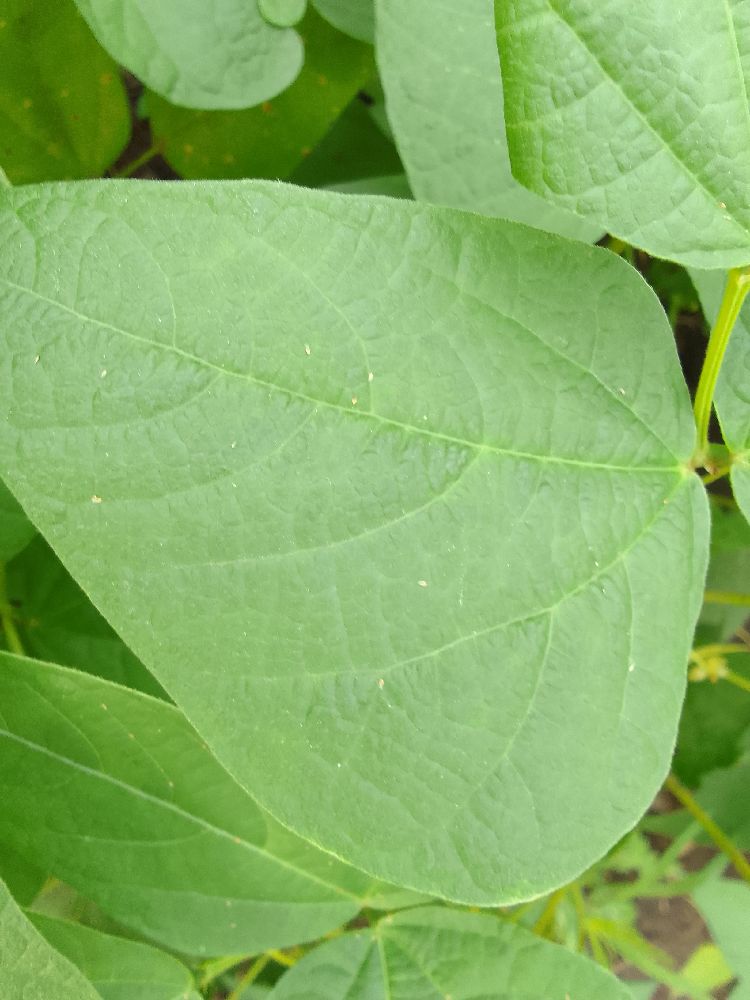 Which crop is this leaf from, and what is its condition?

common bean, healthy
